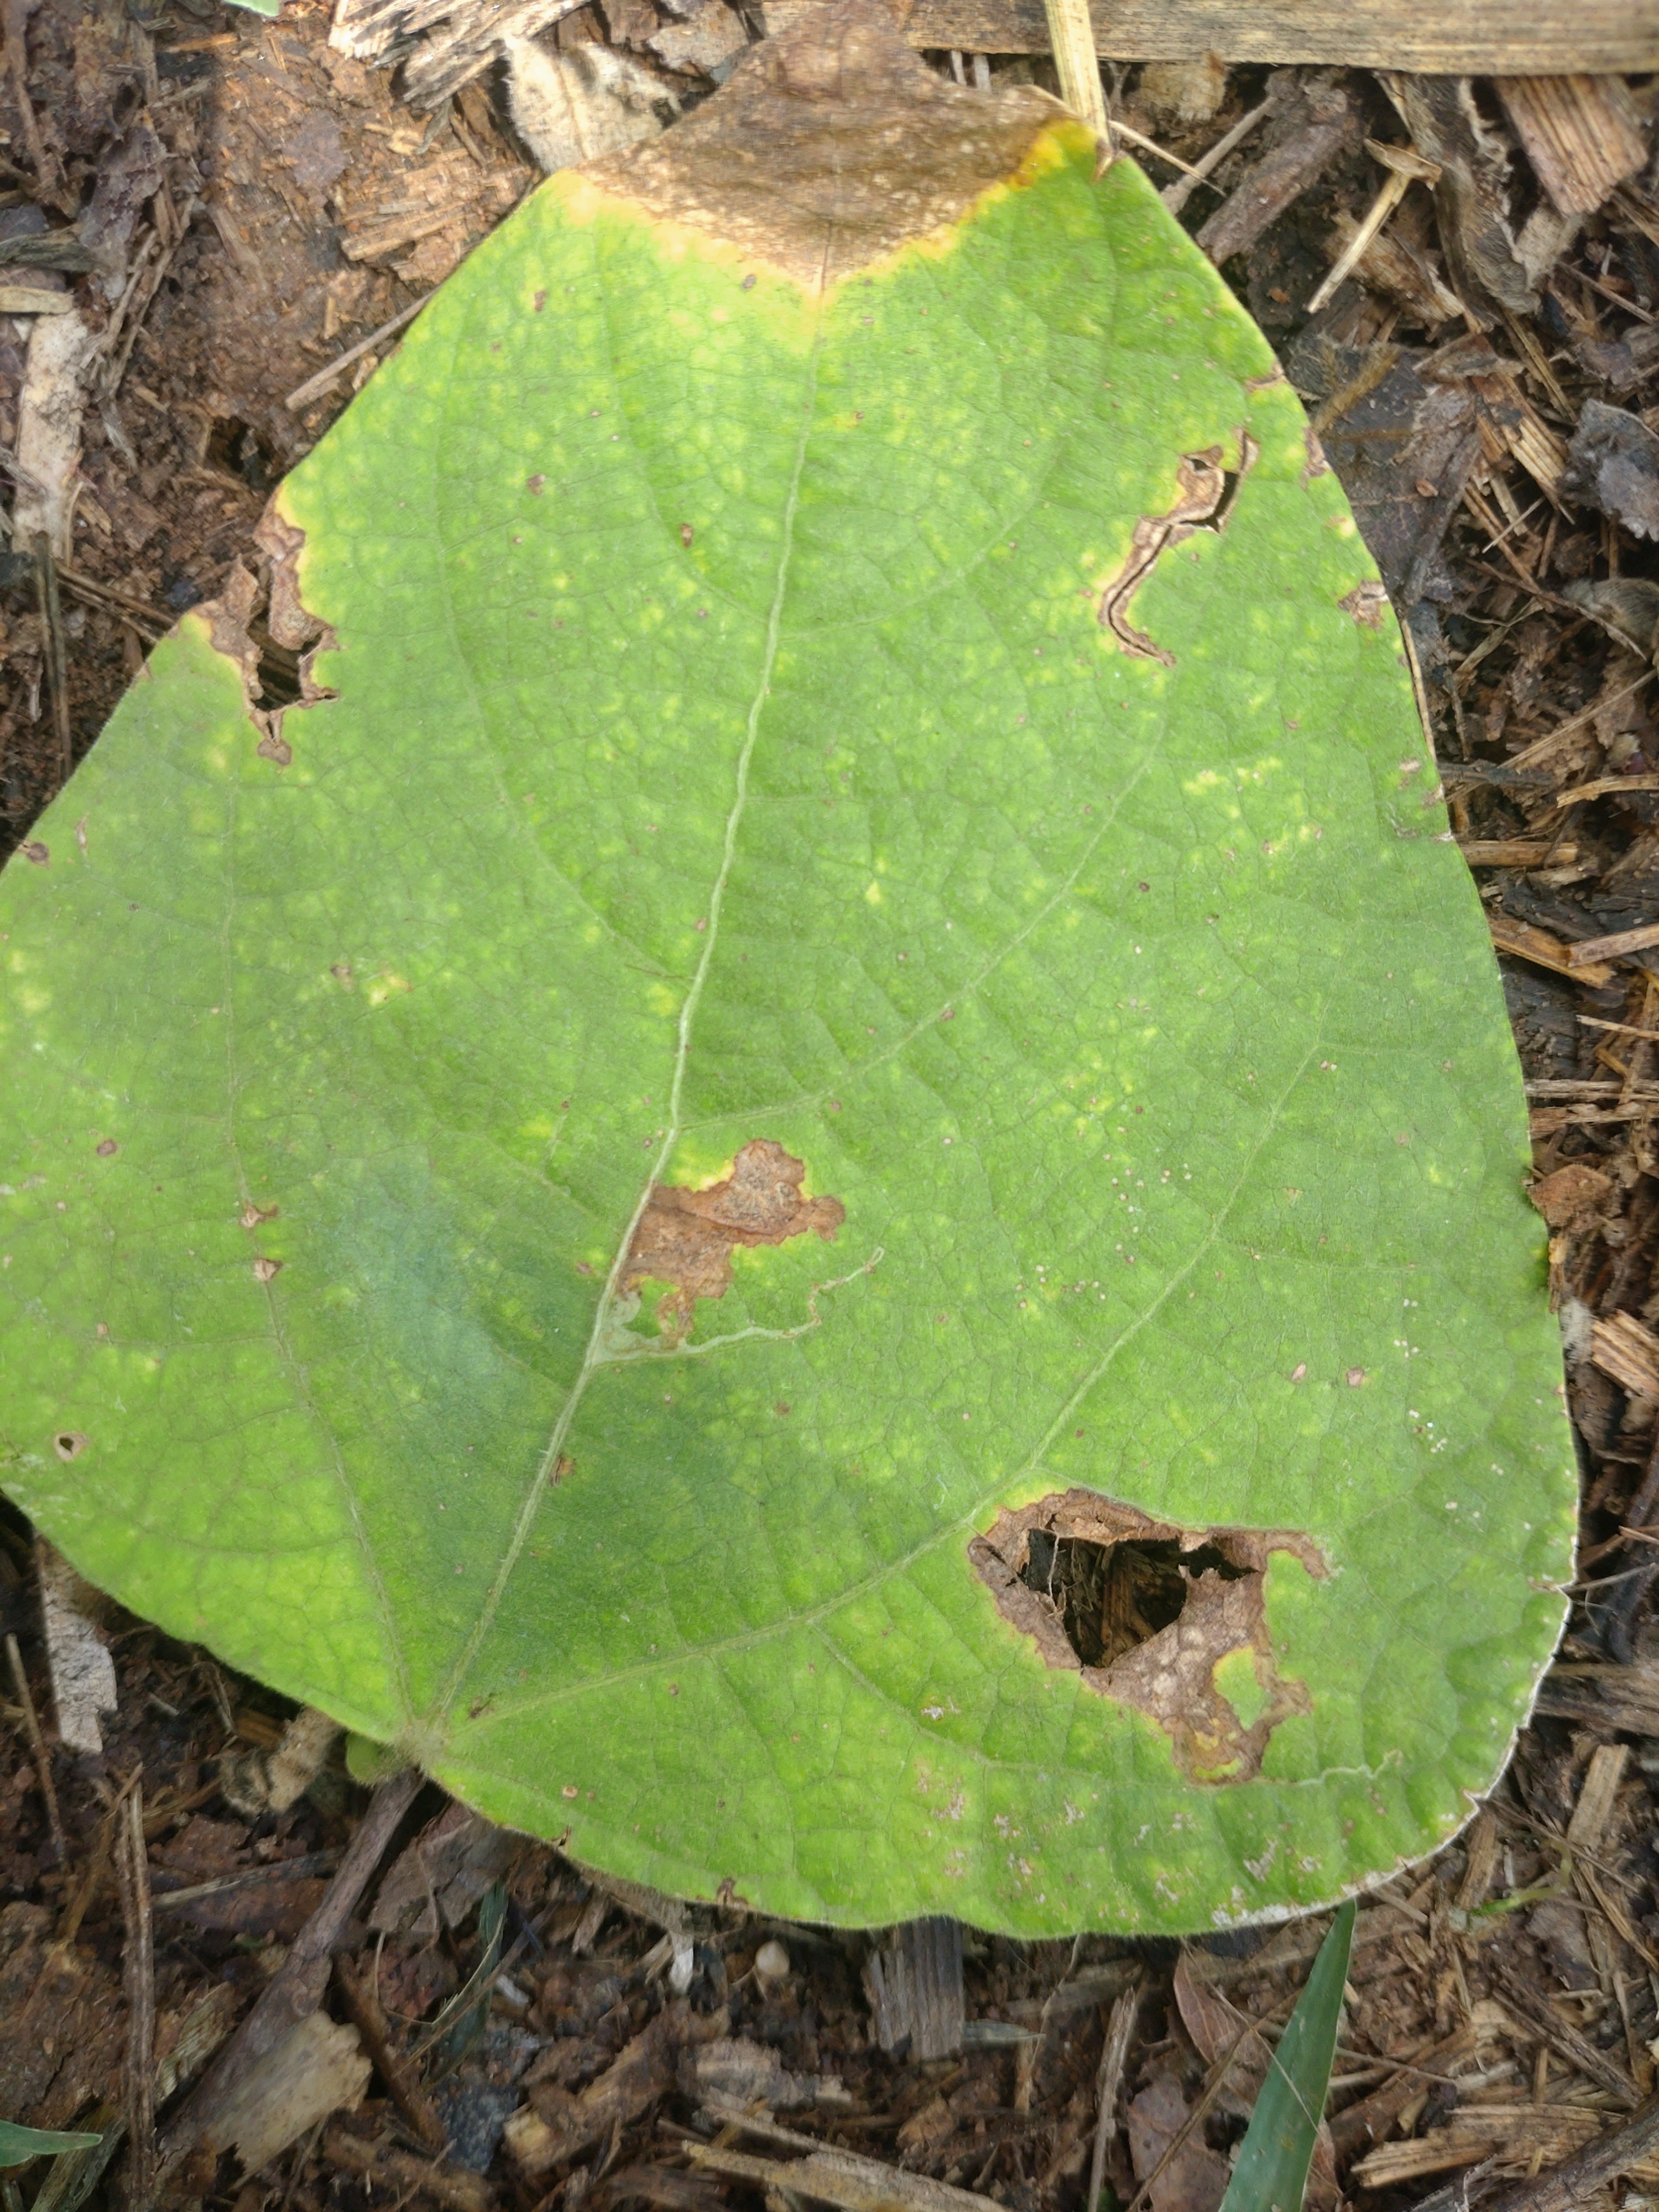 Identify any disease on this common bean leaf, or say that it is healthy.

rust
